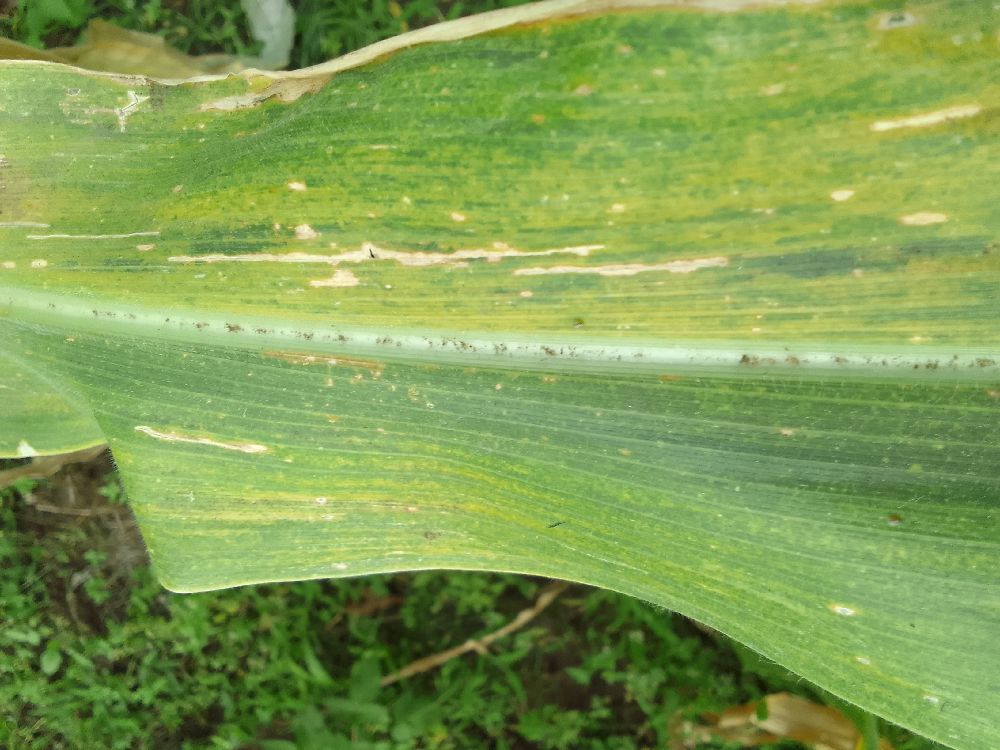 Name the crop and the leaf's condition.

maize, maize lethal necrosis
